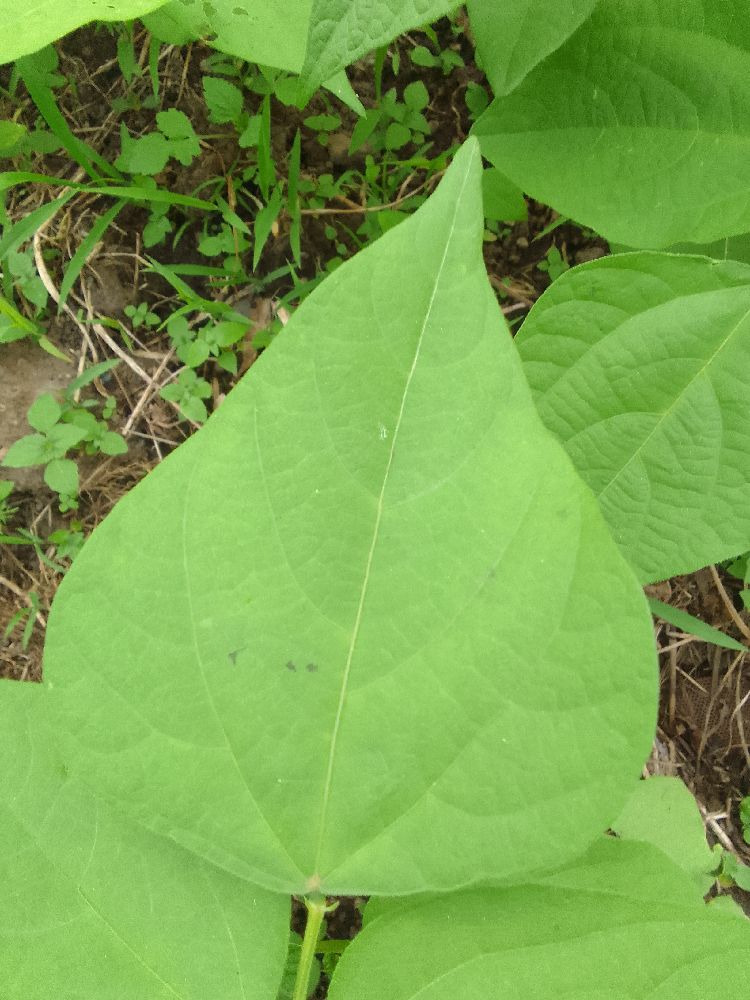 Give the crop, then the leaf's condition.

common bean, healthy
